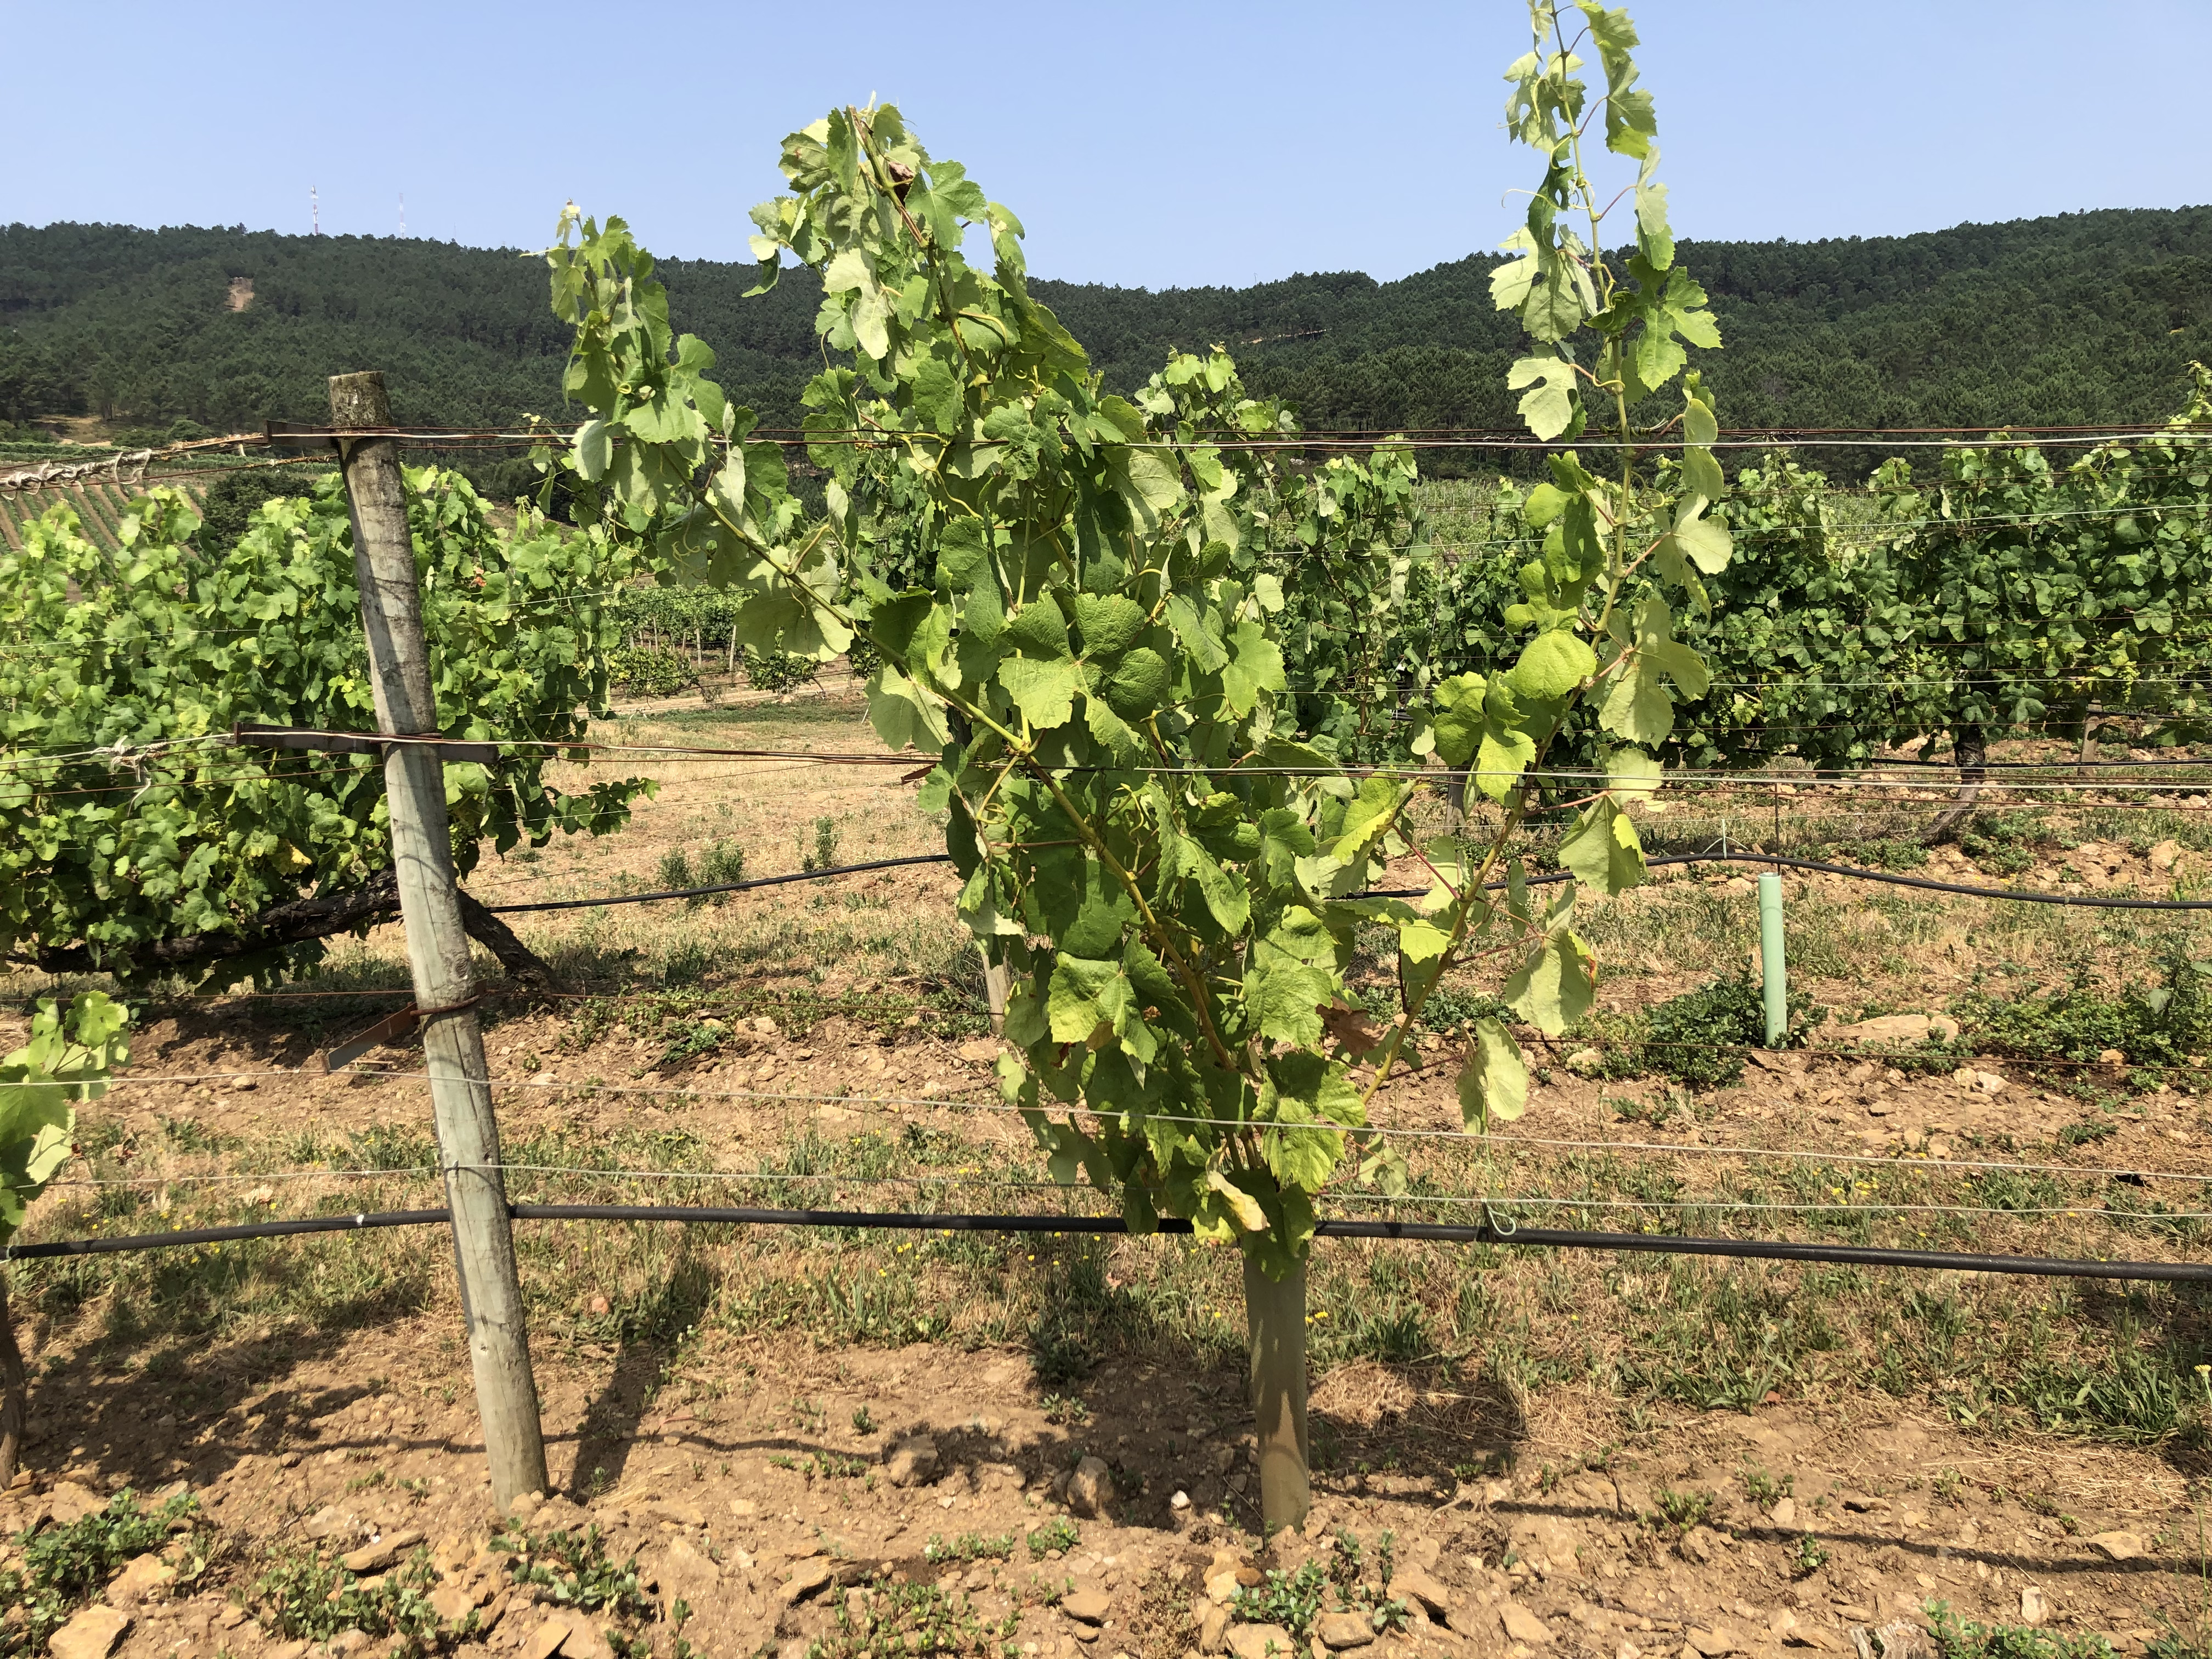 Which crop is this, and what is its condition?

grapevine, not affected by esca disease
